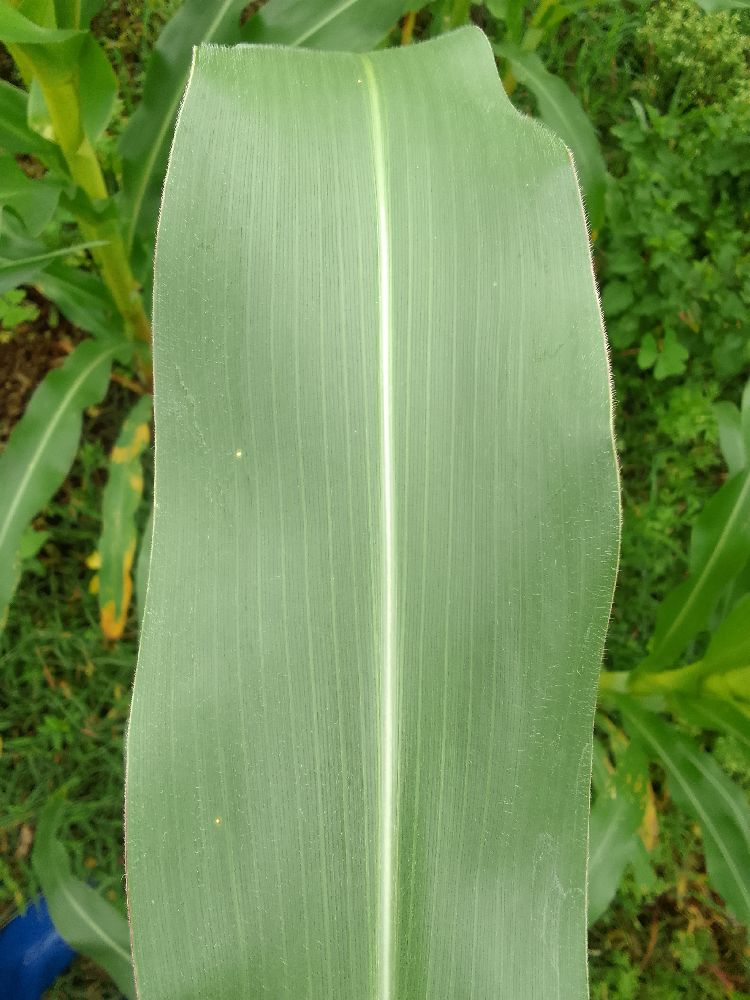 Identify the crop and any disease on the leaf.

maize, healthy
